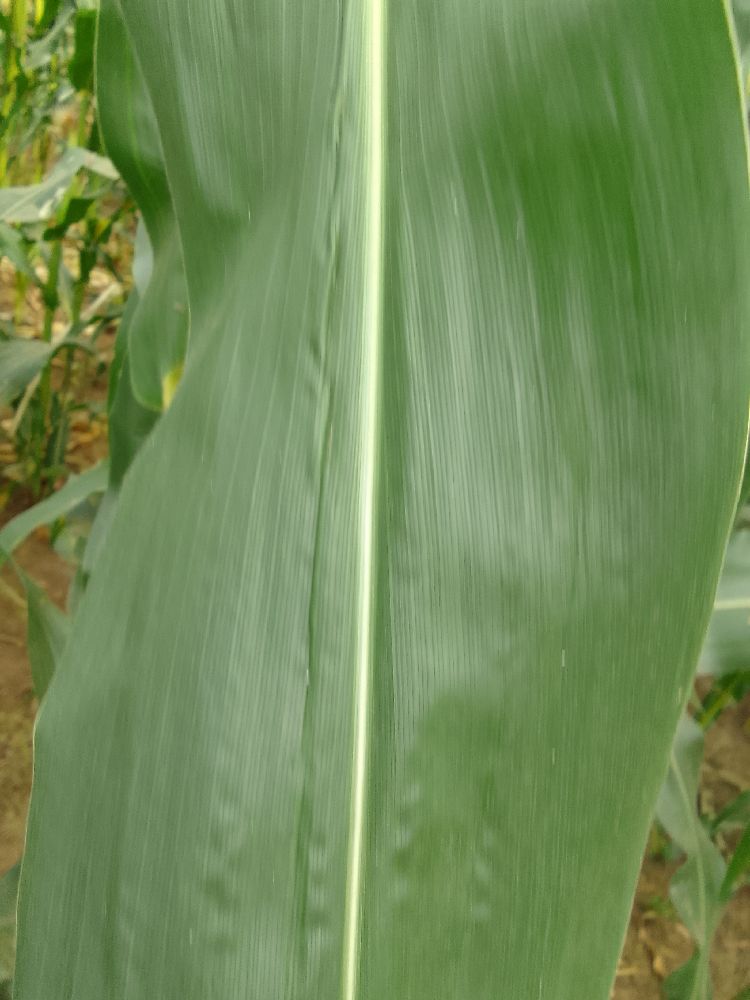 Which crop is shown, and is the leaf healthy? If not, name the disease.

maize, healthy
